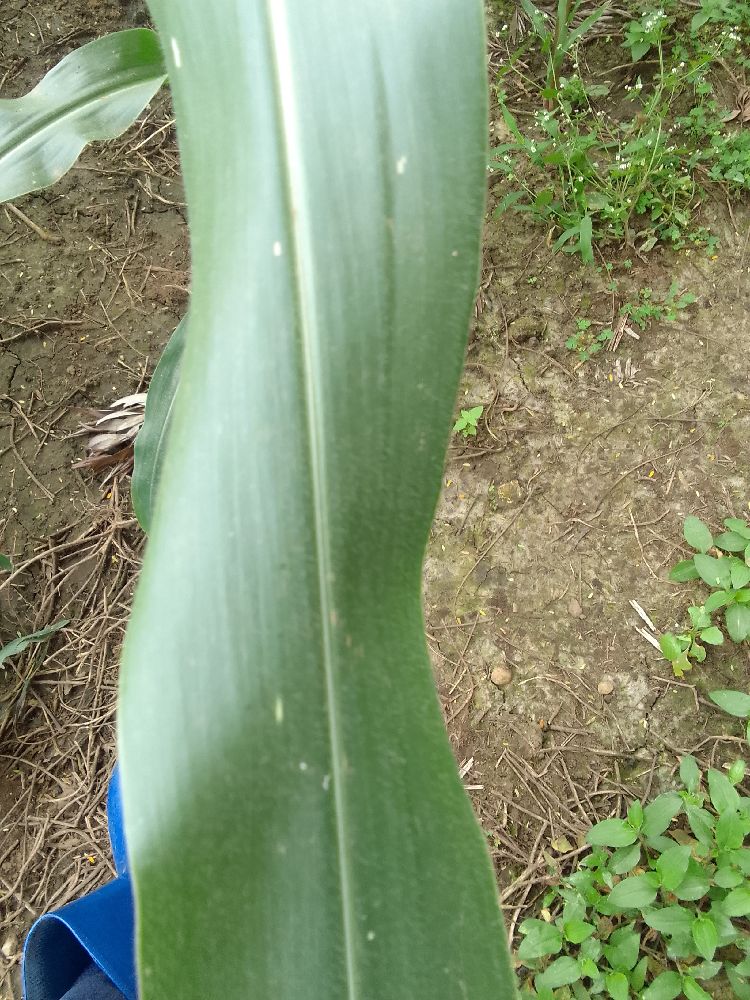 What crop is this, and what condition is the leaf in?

maize, healthy
